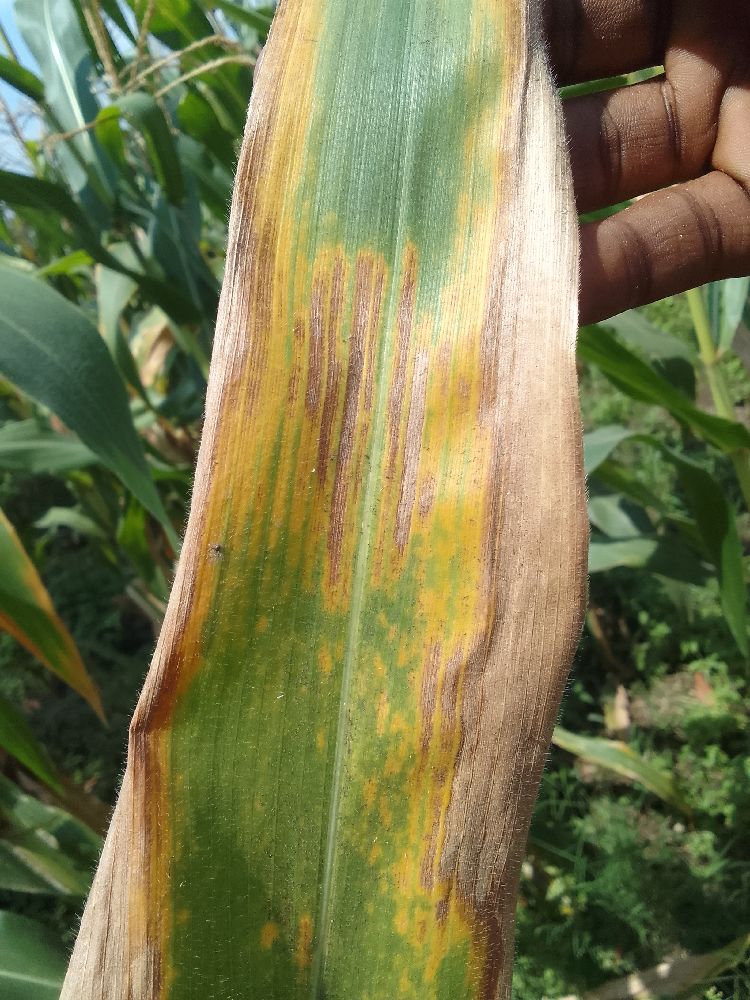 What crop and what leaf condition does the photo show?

maize, maize lethal necrosis
